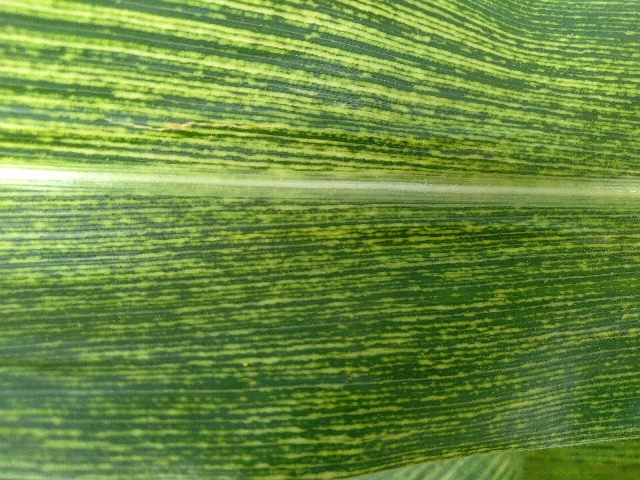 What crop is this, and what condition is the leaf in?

maize, maize streak virus
